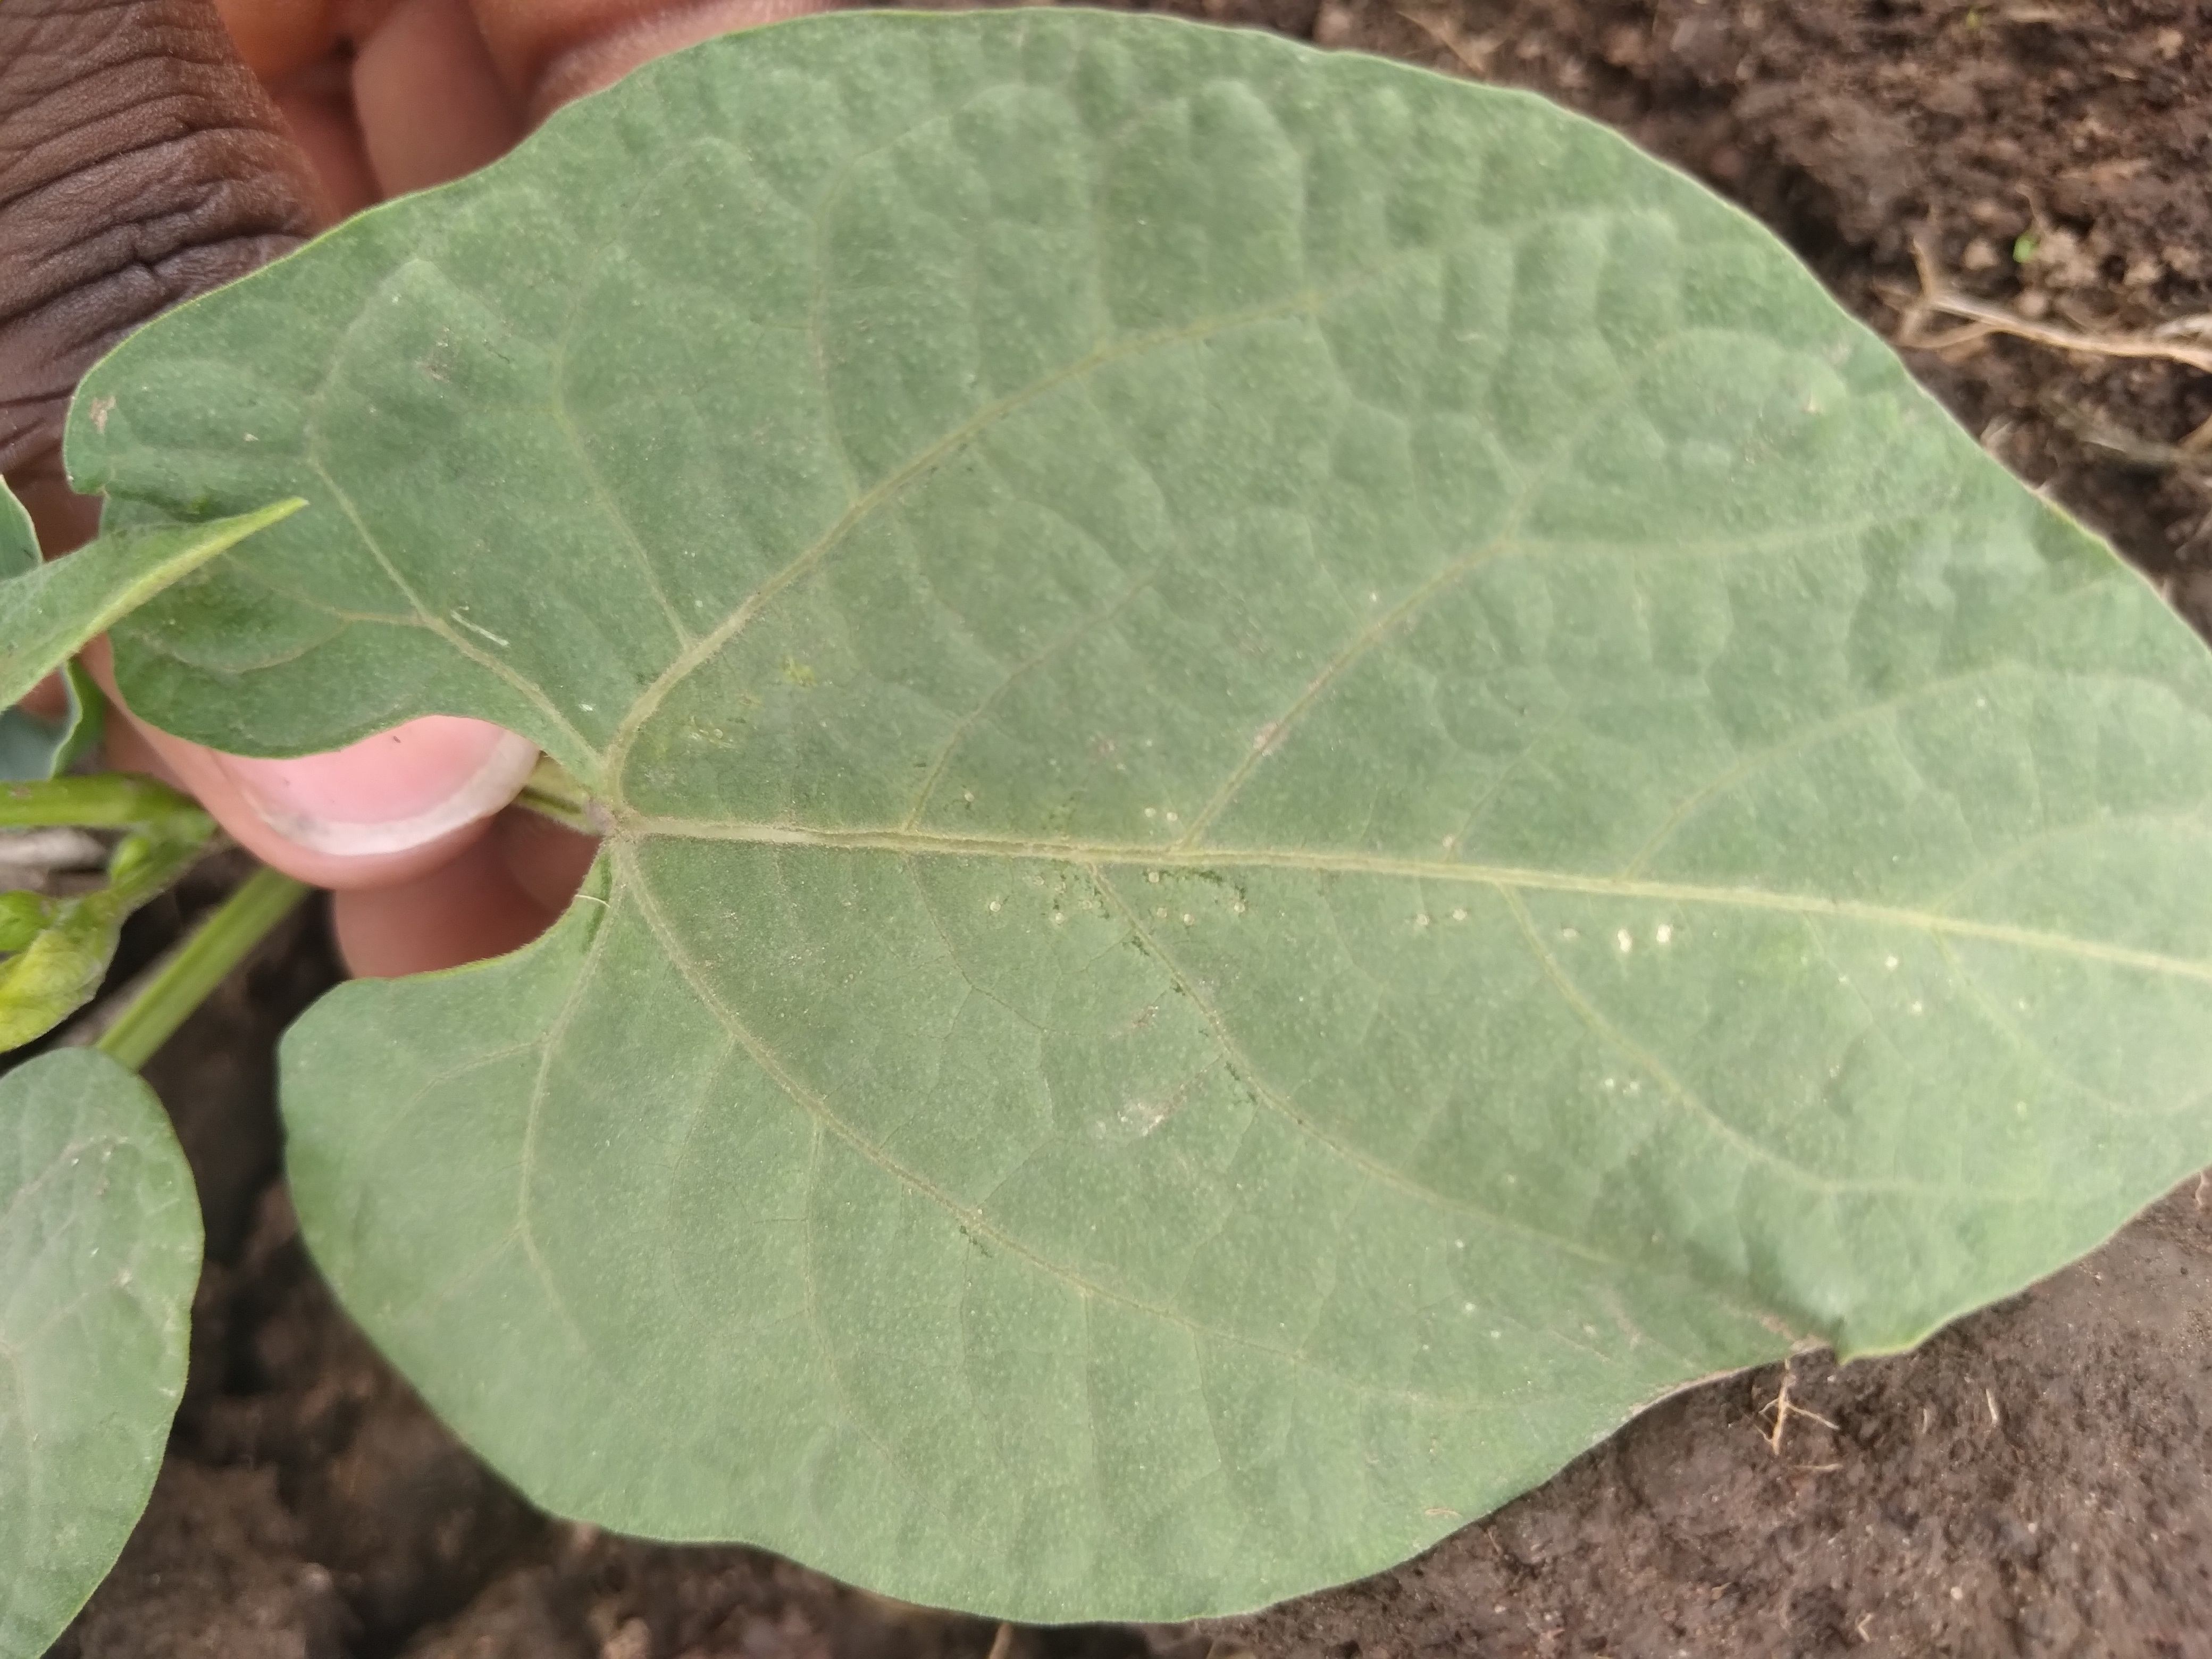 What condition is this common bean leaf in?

healthy
